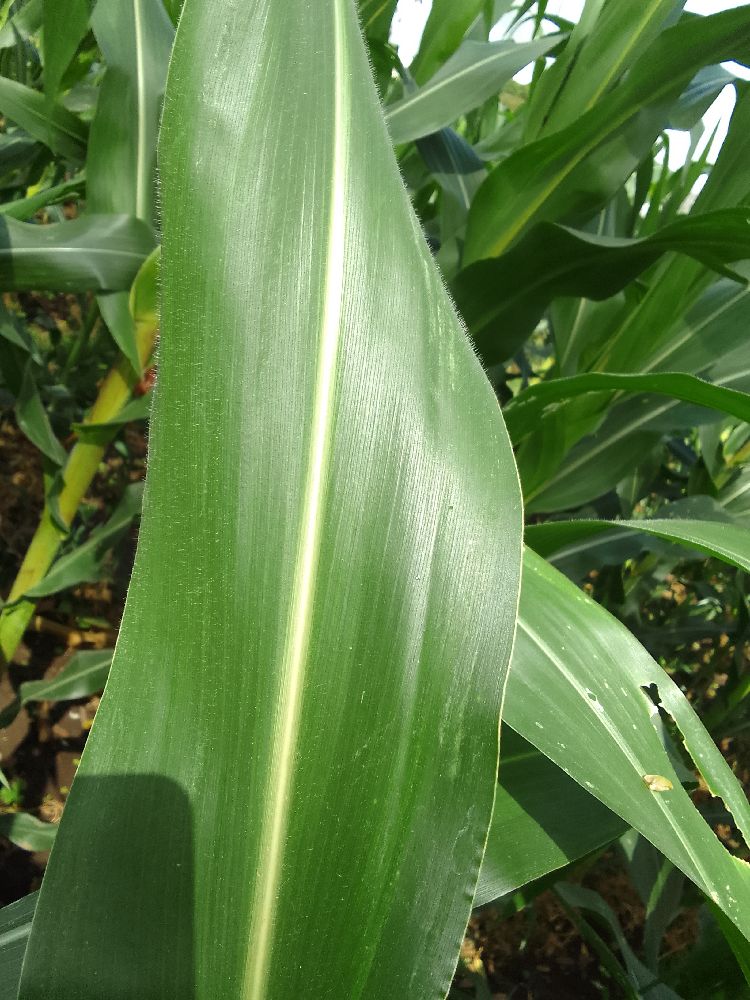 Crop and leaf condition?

maize, healthy
